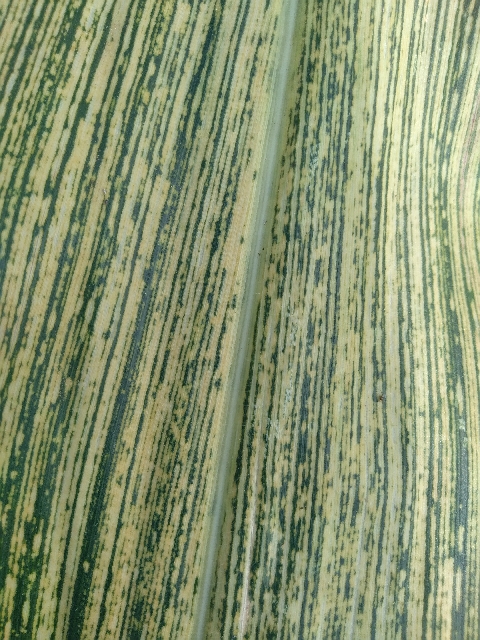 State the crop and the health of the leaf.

maize, maize streak virus
